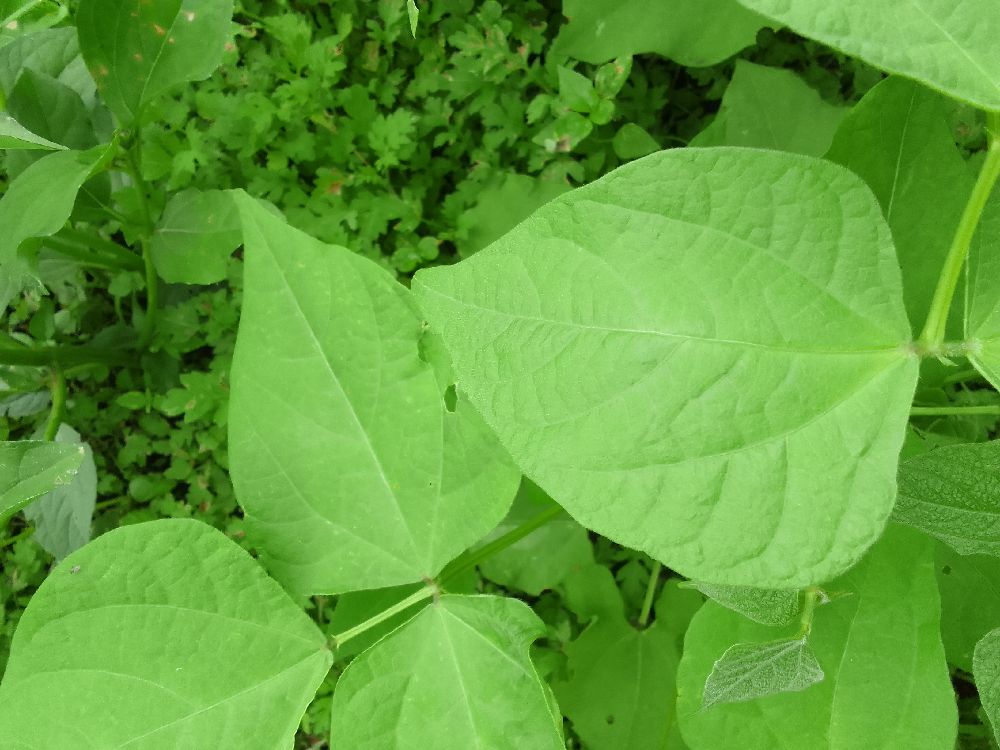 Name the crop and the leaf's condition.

common bean, healthy
